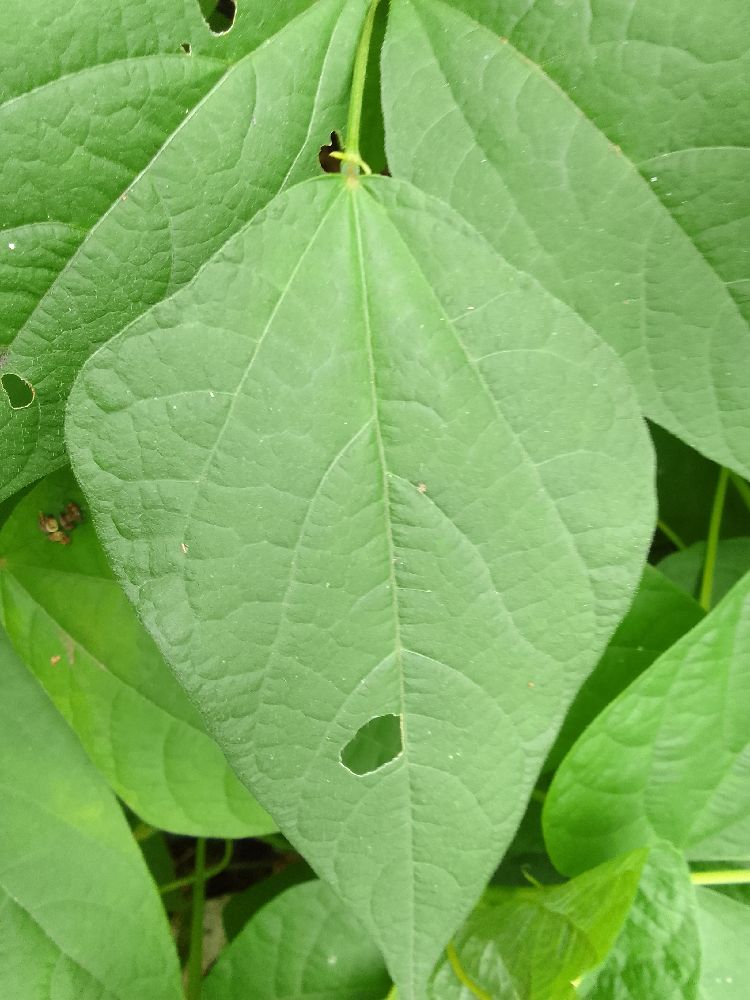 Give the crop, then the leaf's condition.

common bean, healthy
